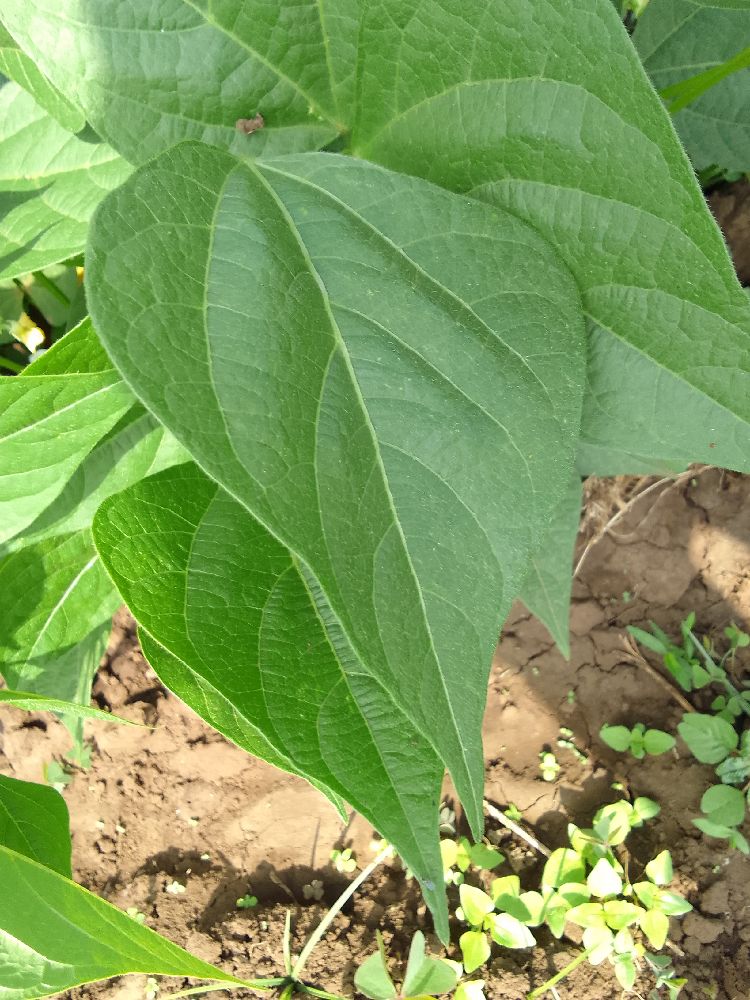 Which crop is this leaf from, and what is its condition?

common bean, healthy
